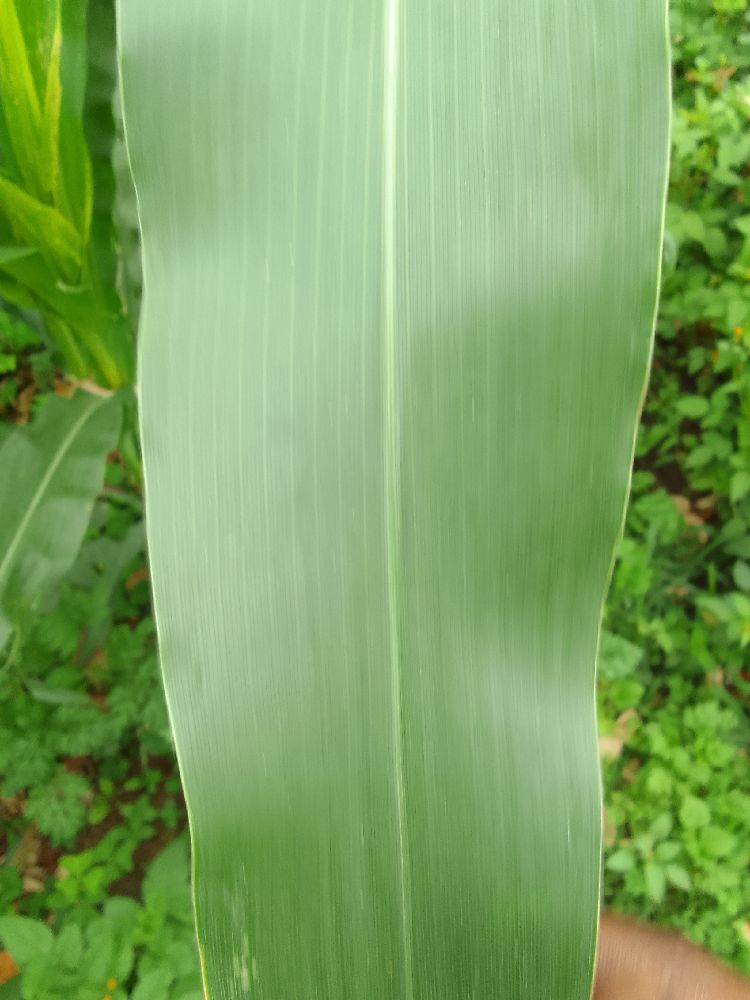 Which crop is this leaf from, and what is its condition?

maize, healthy
